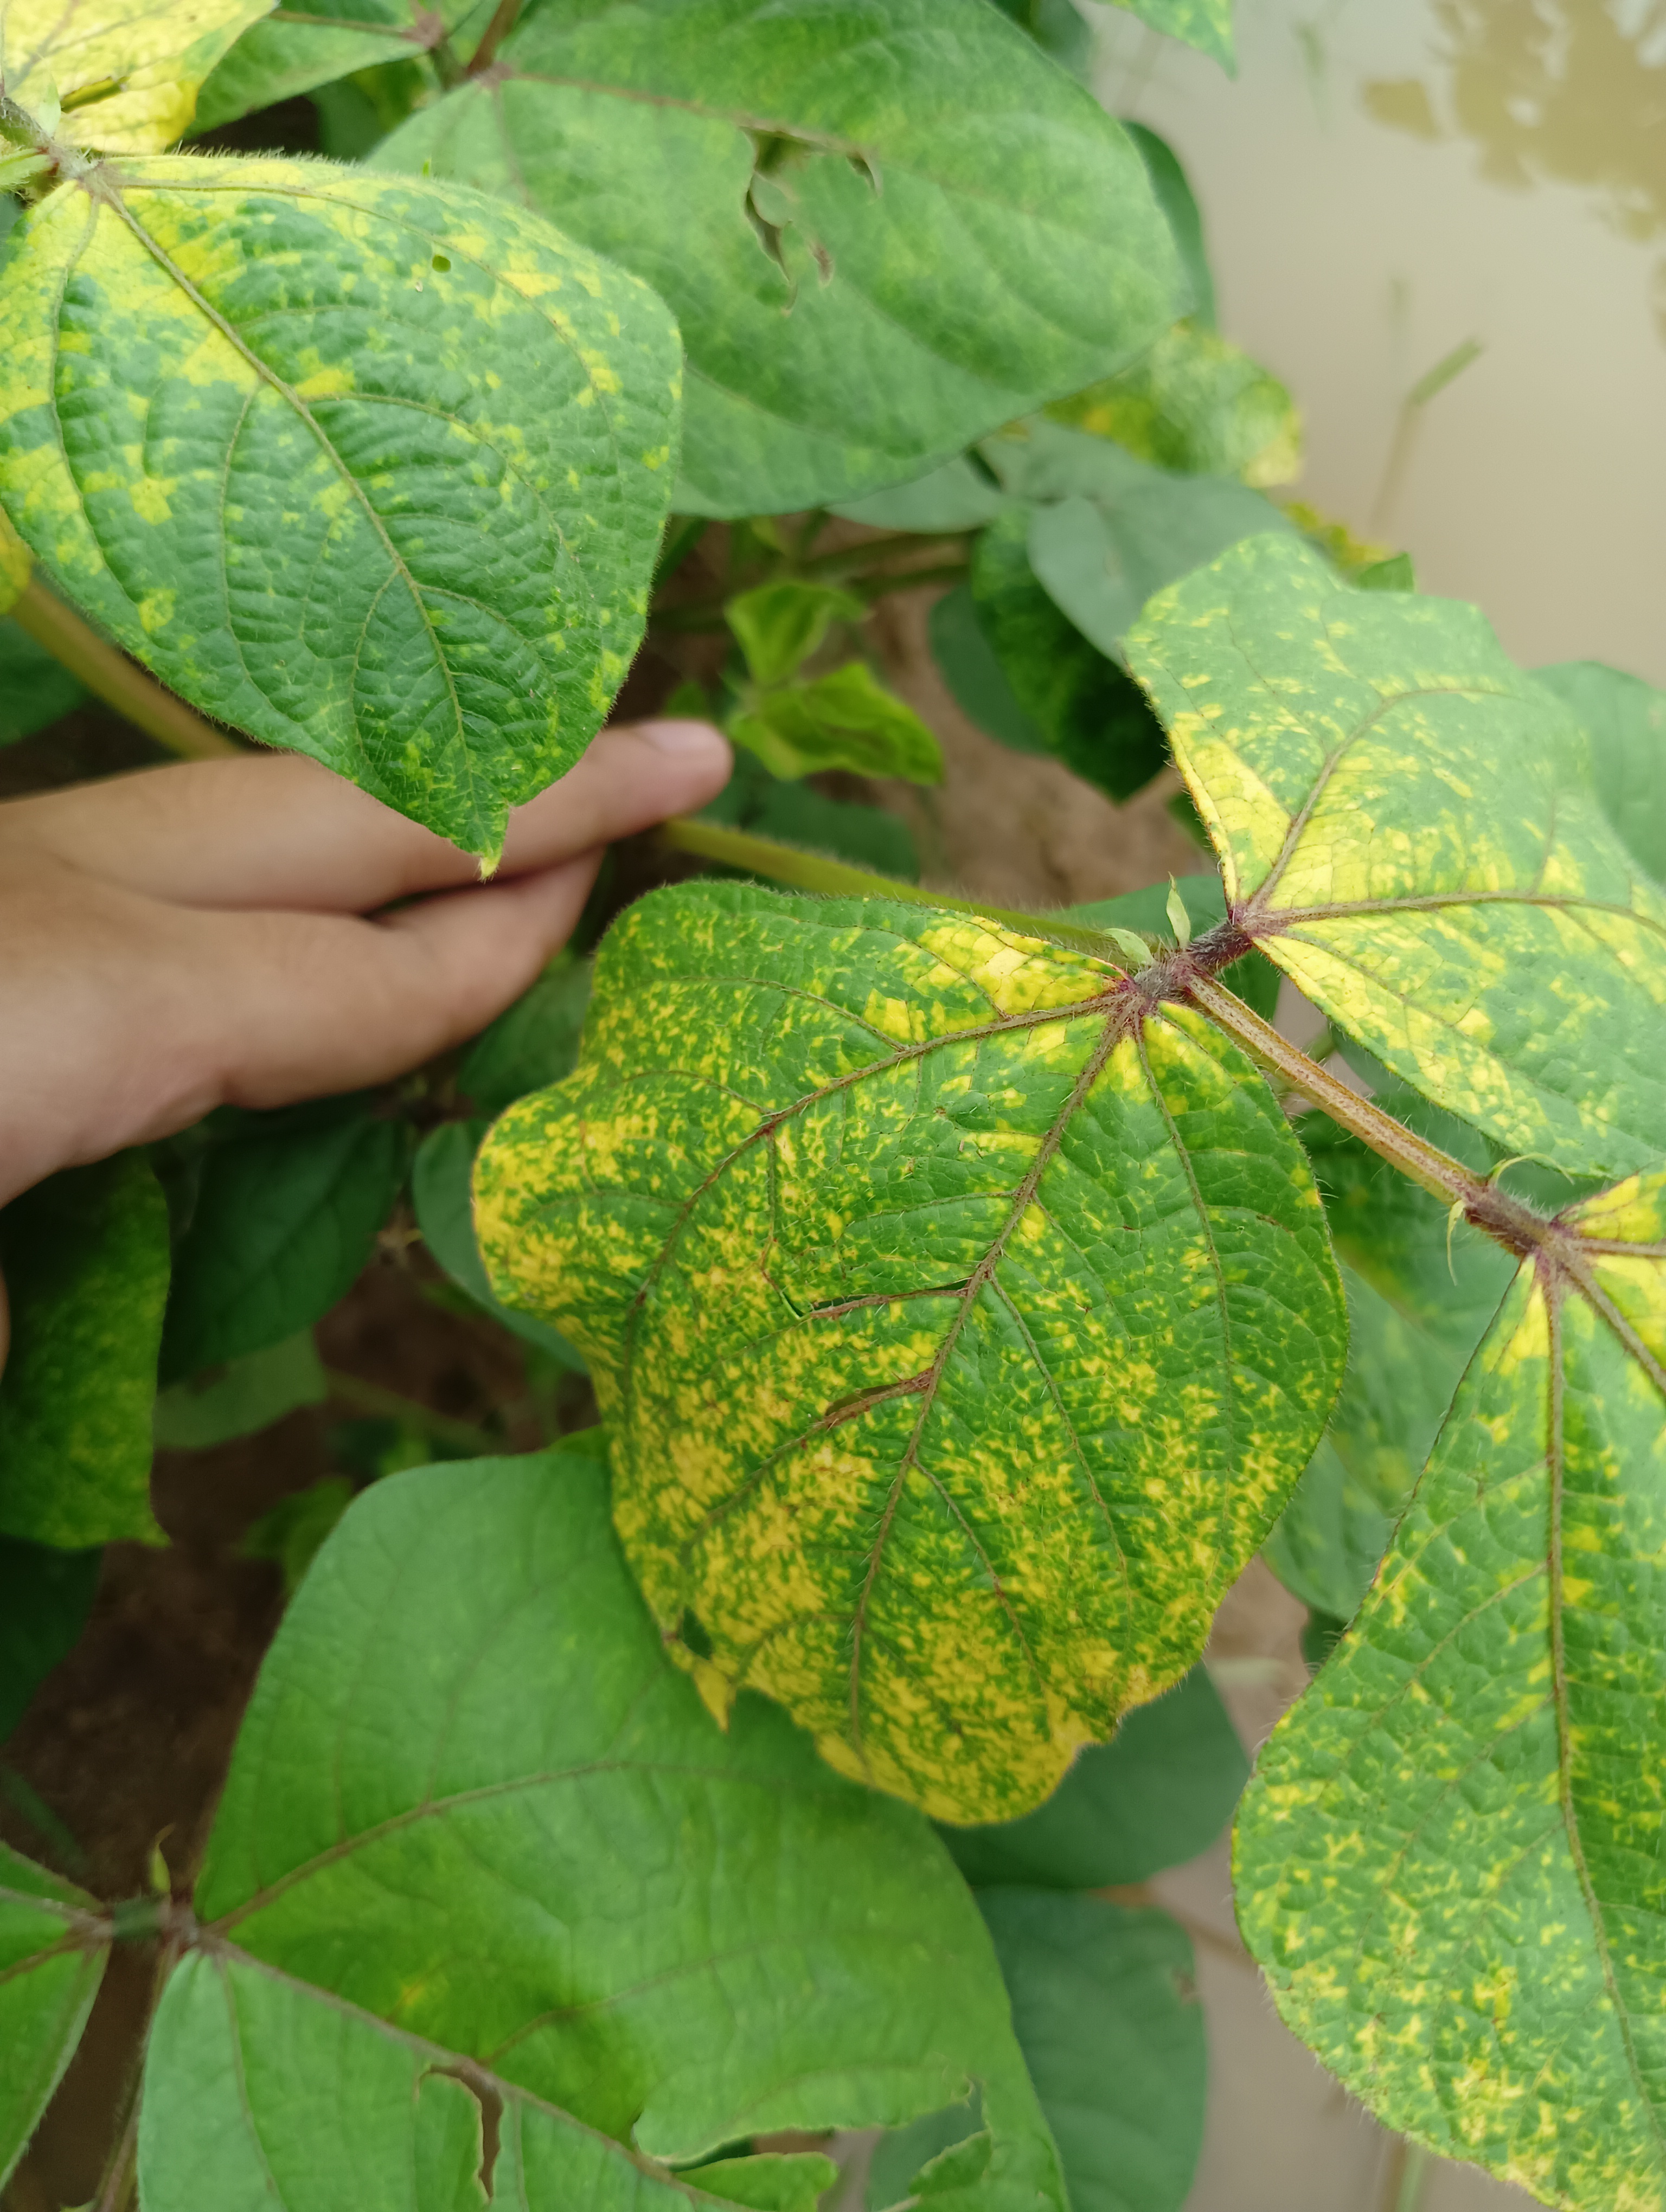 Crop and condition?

mungbean, yellow mosaic
